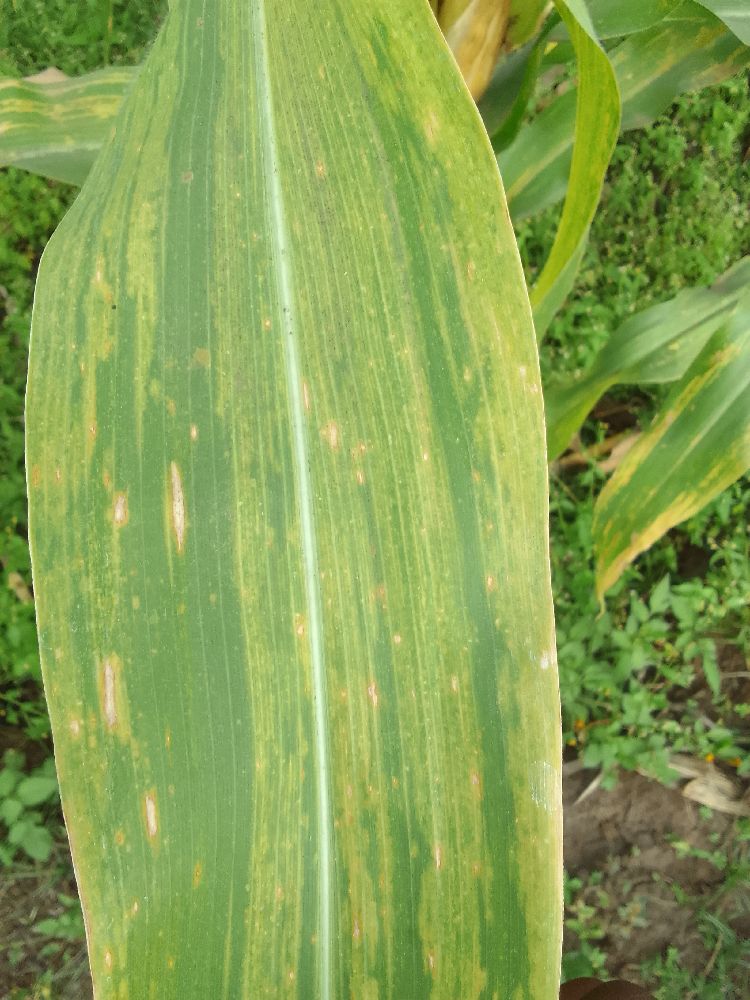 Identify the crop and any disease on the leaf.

maize, maize lethal necrosis
